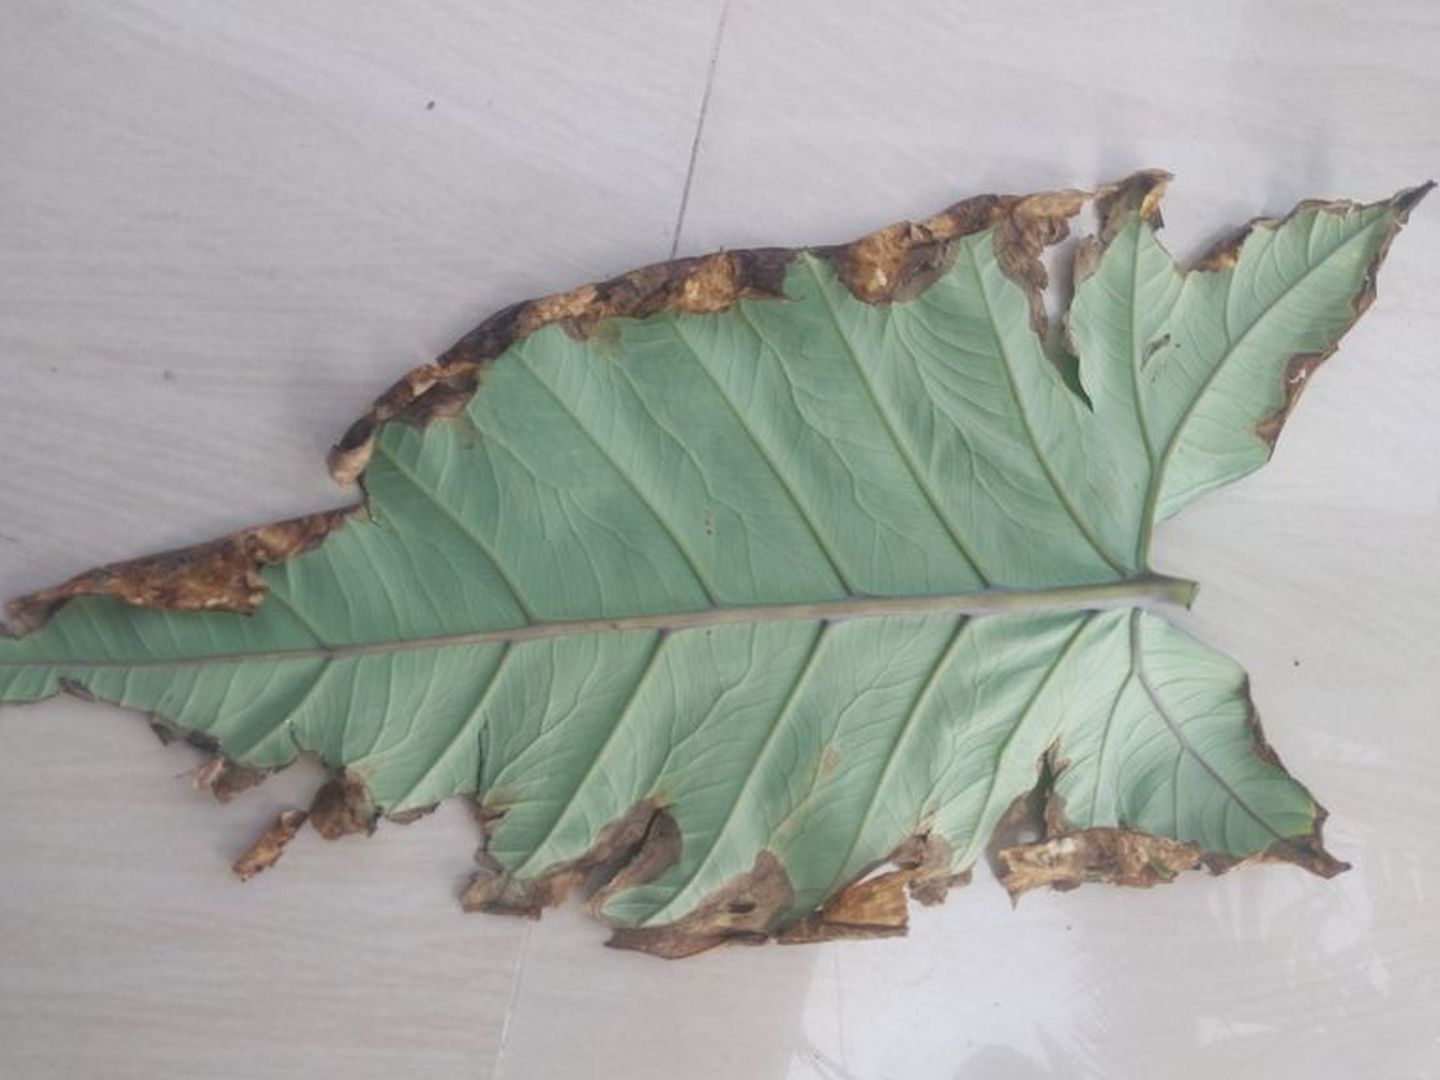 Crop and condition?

taro, leaf blight
